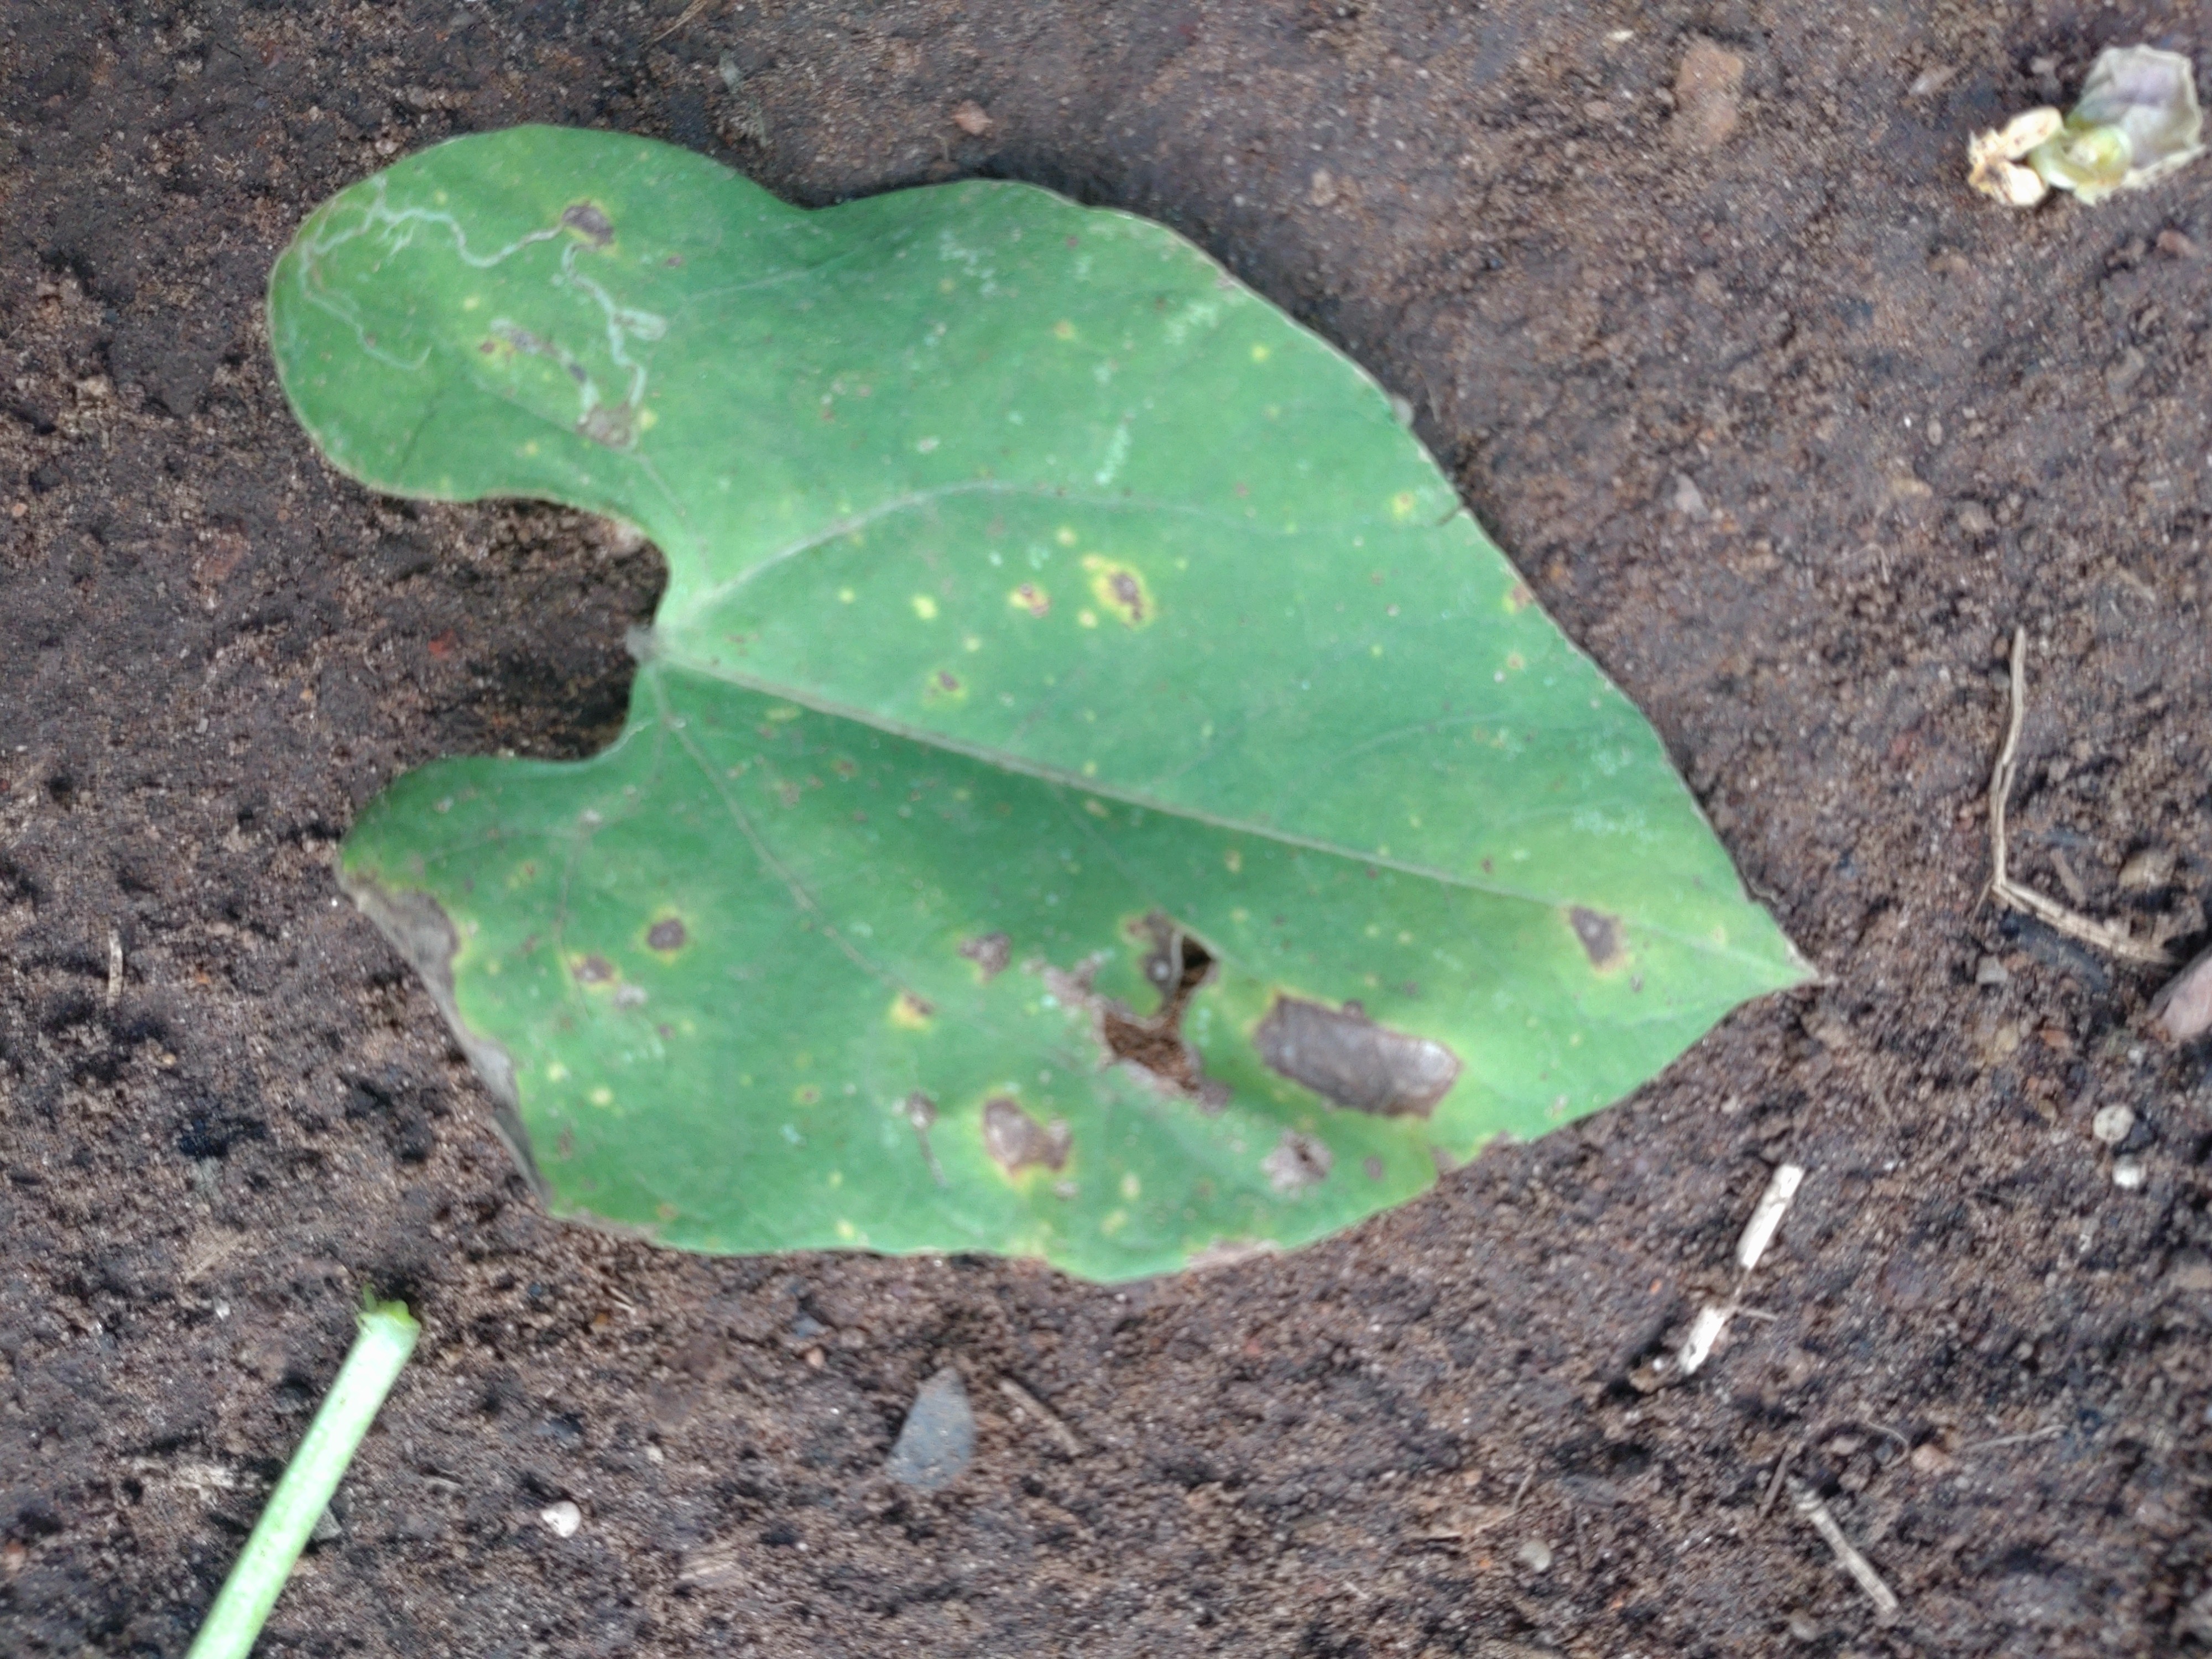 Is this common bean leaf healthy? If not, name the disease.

rust
